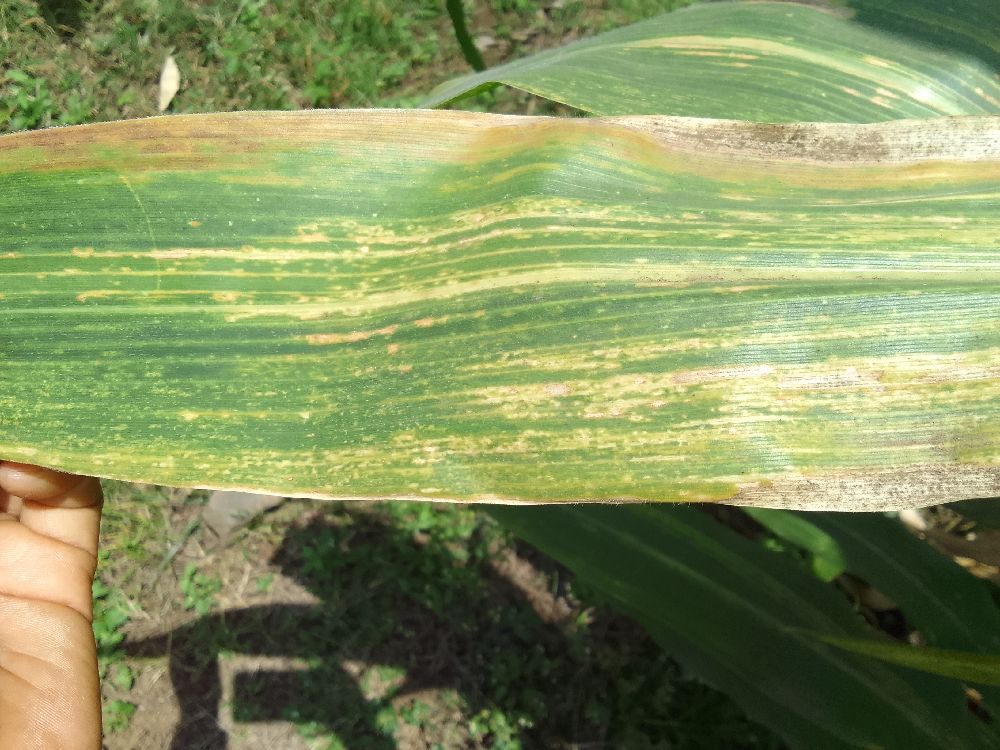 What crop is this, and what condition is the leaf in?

maize, maize lethal necrosis
